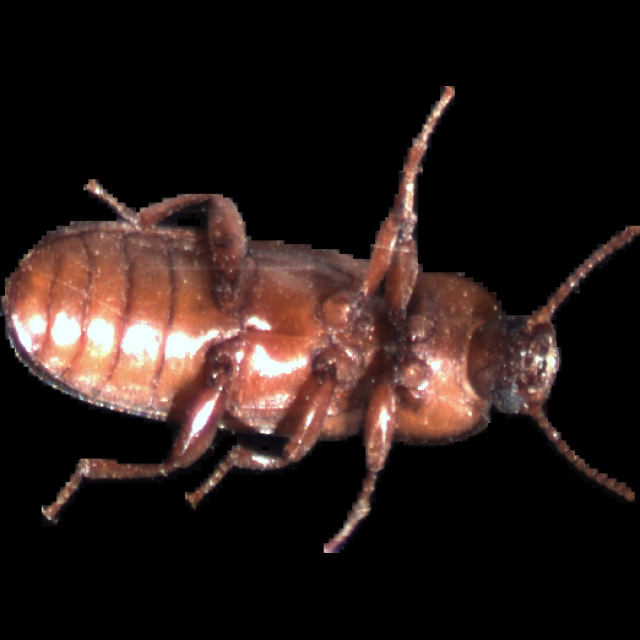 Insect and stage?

mealworm beetle
